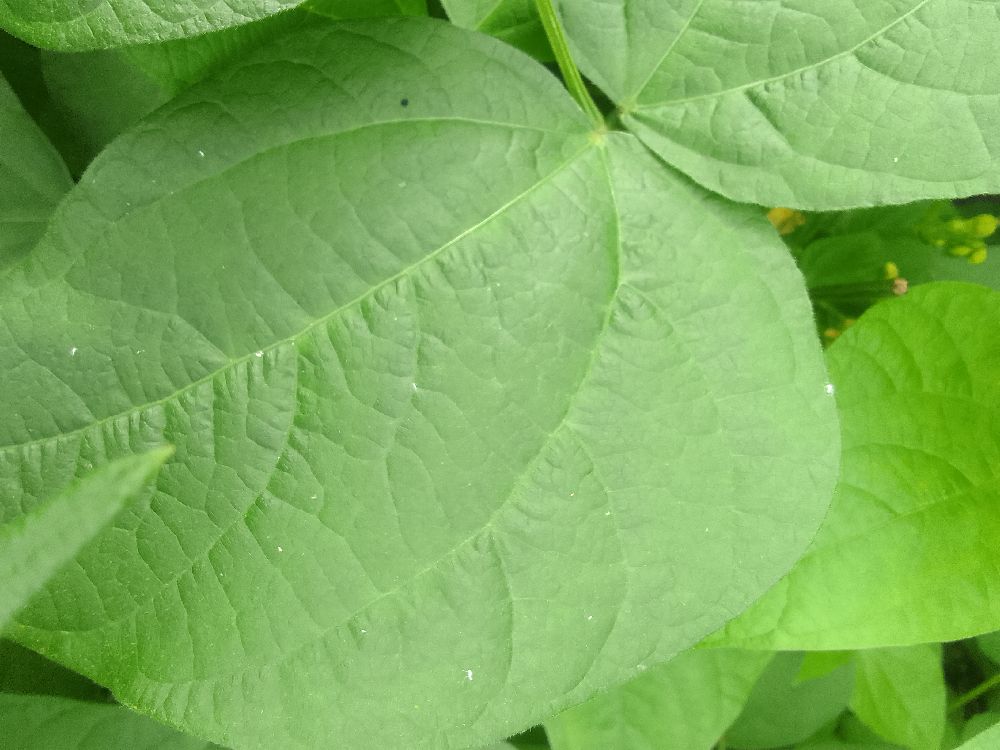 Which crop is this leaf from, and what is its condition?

common bean, healthy
